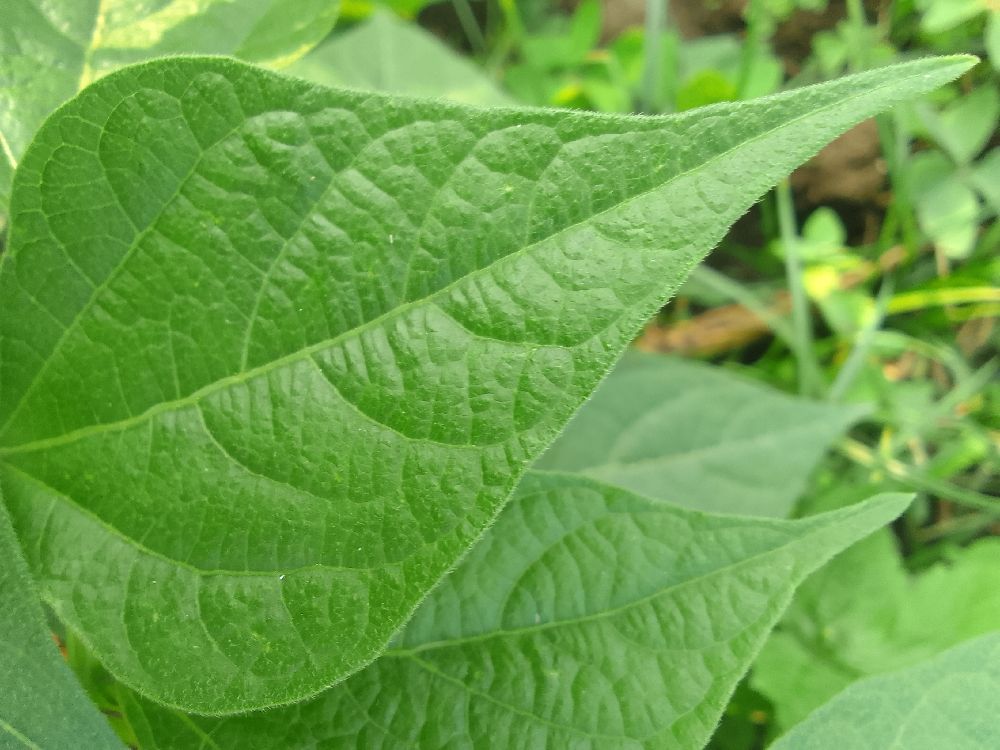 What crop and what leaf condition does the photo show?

common bean, healthy
